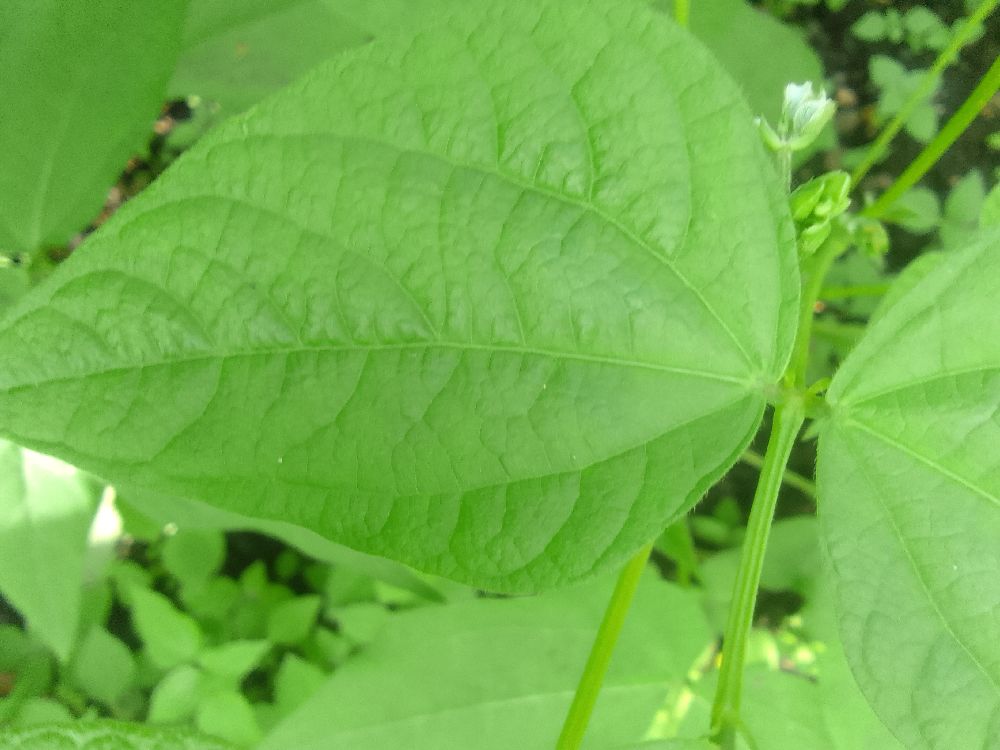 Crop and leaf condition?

common bean, healthy
